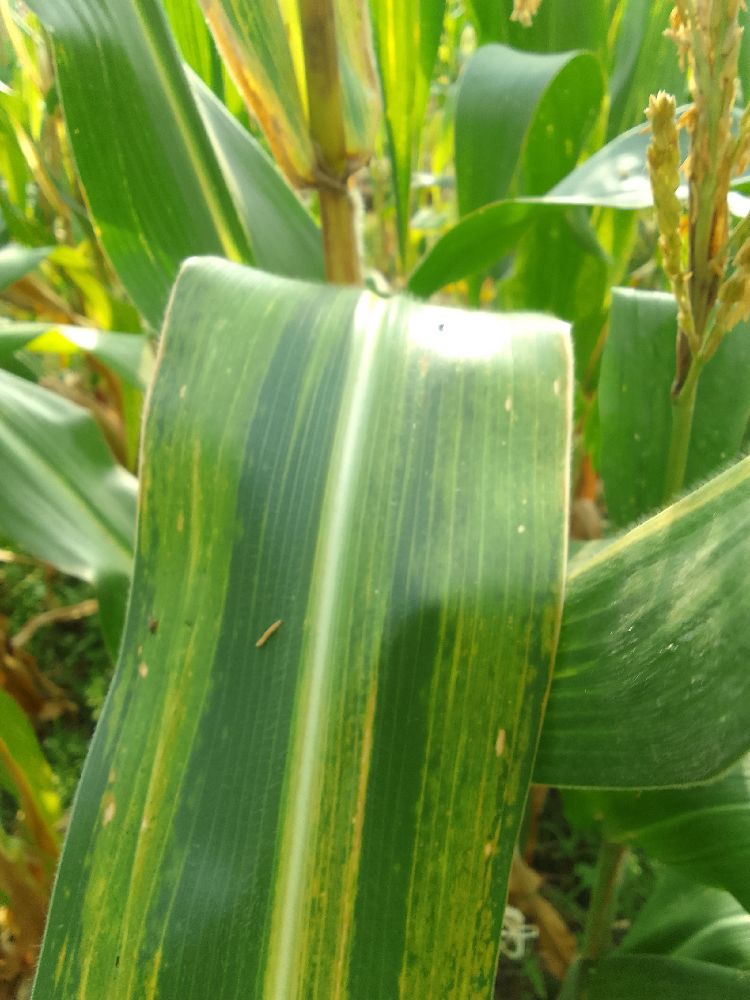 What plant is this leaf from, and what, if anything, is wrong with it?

maize, maize lethal necrosis
